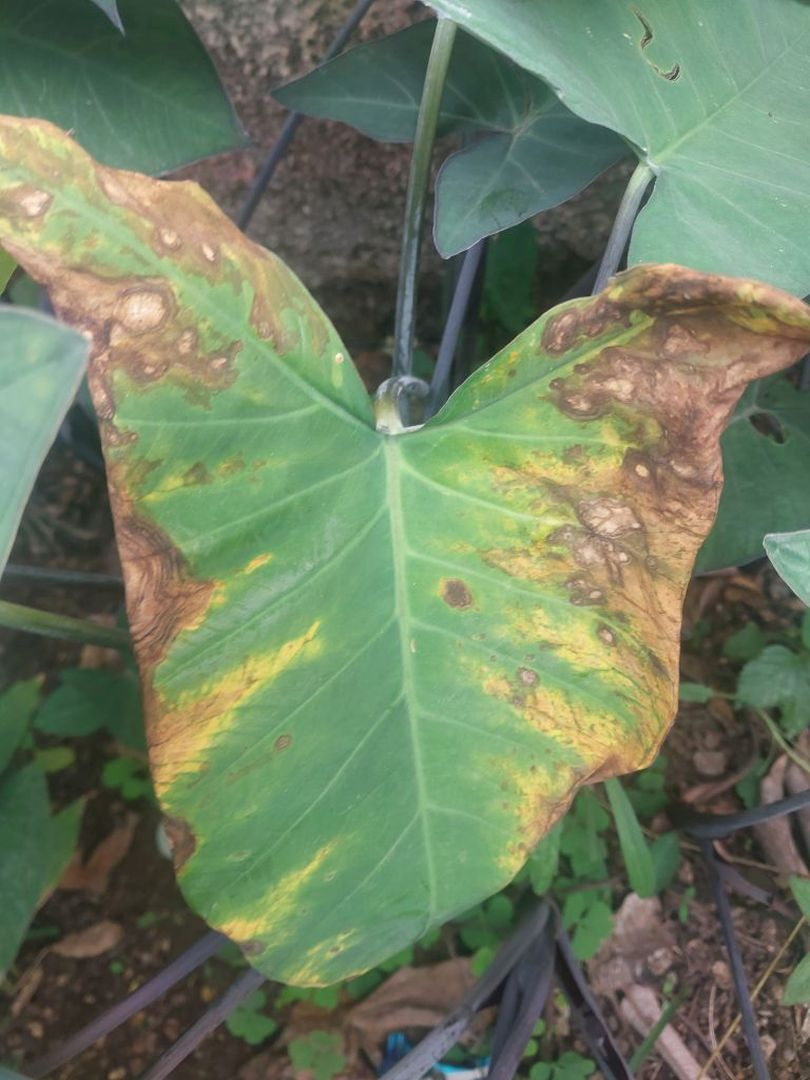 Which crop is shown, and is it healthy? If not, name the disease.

taro, leaf blight
